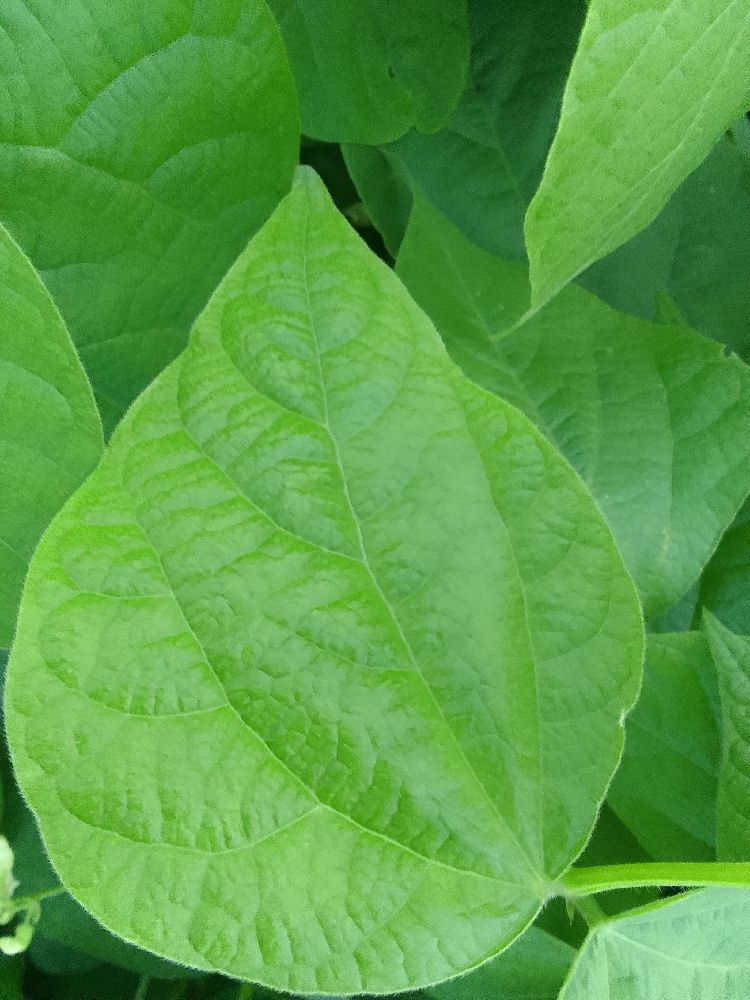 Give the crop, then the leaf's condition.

common bean, healthy
